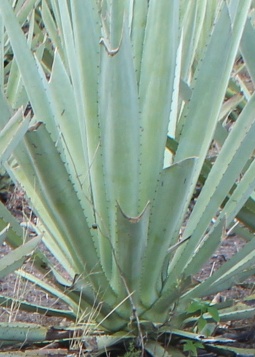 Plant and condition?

agave, healthy
